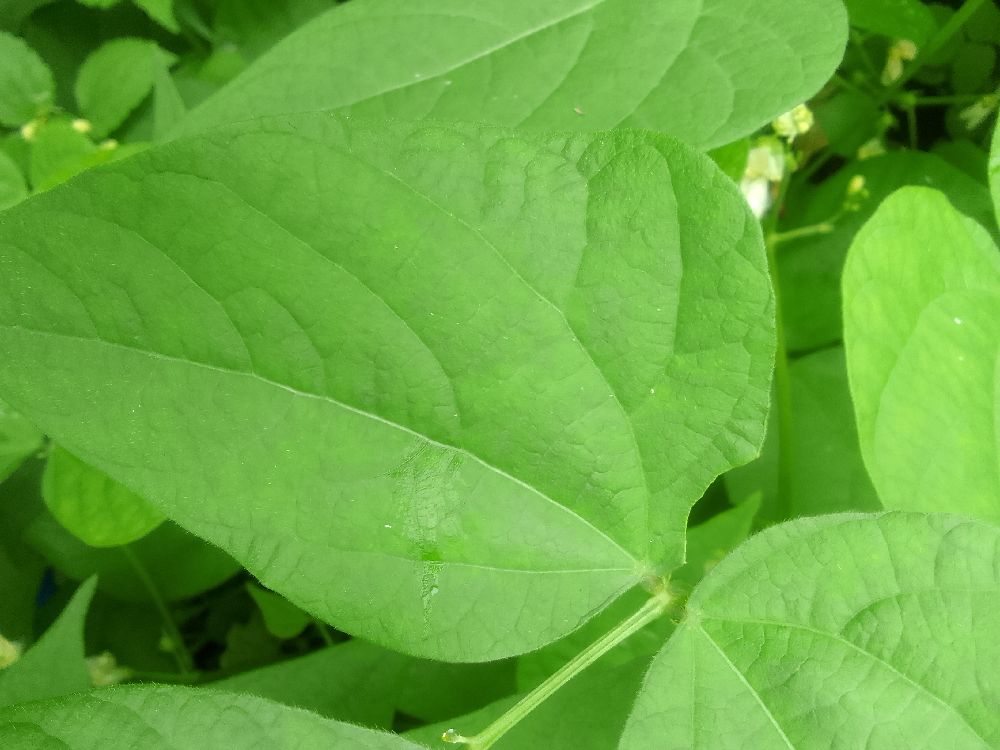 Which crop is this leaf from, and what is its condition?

common bean, healthy
